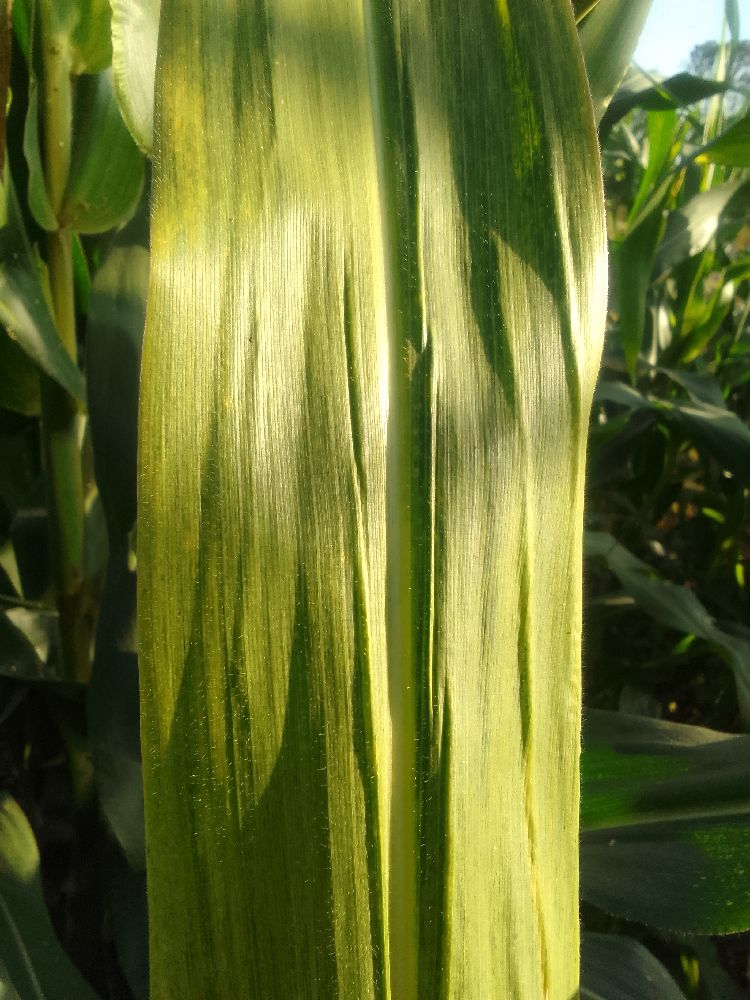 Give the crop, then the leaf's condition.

maize, maize lethal necrosis
